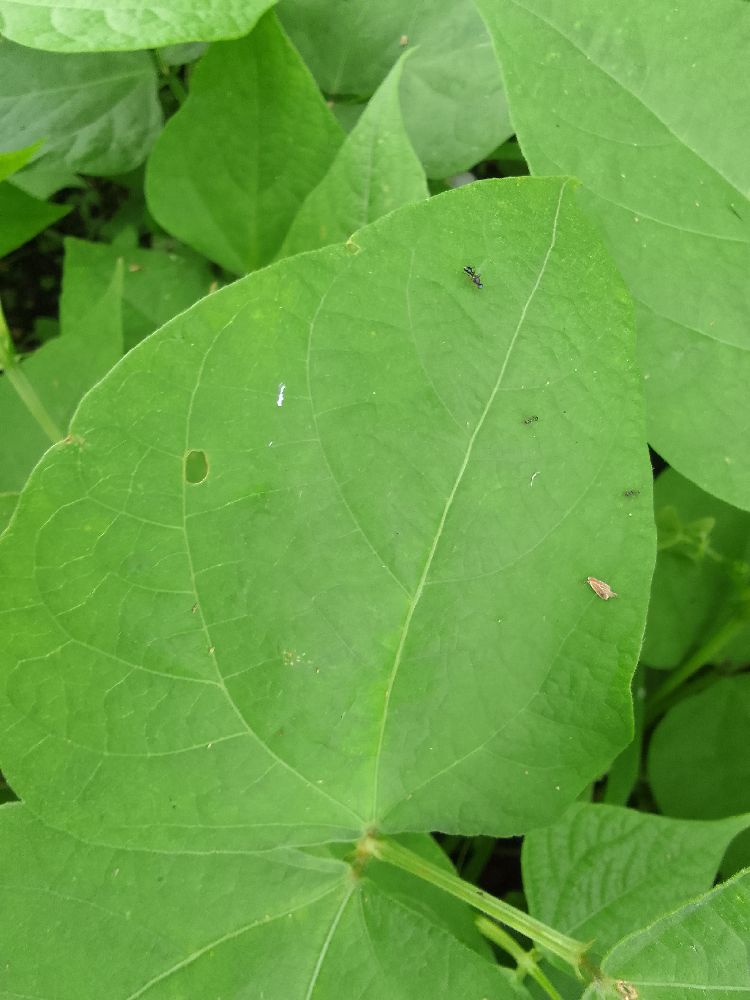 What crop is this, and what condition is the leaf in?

common bean, healthy
